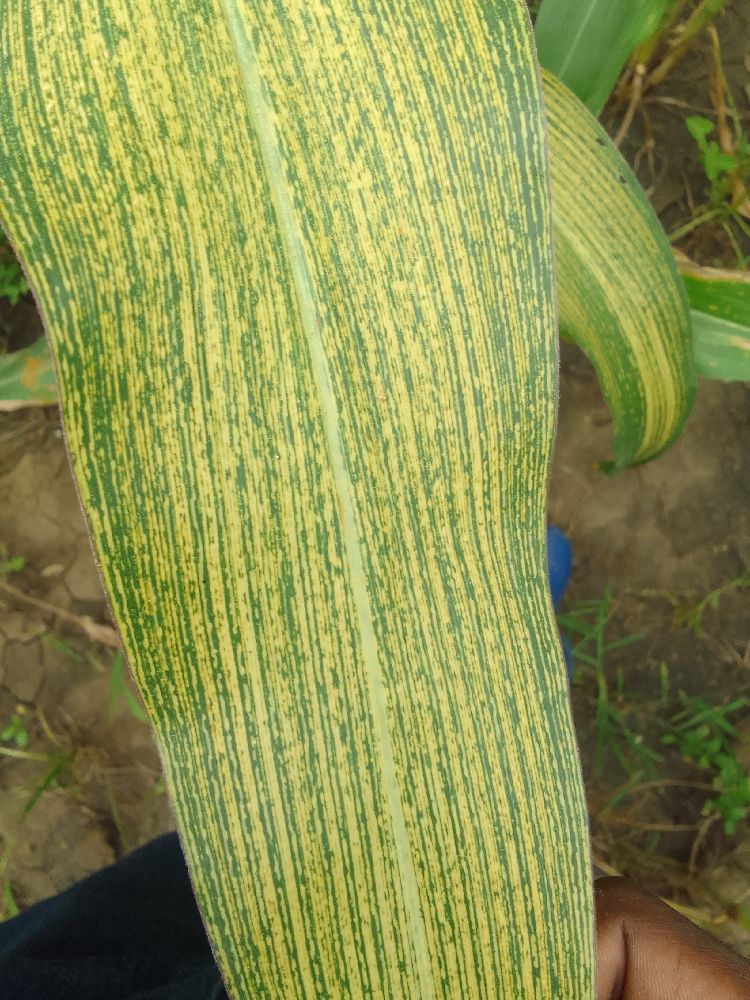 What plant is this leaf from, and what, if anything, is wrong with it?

maize, maize streak virus
